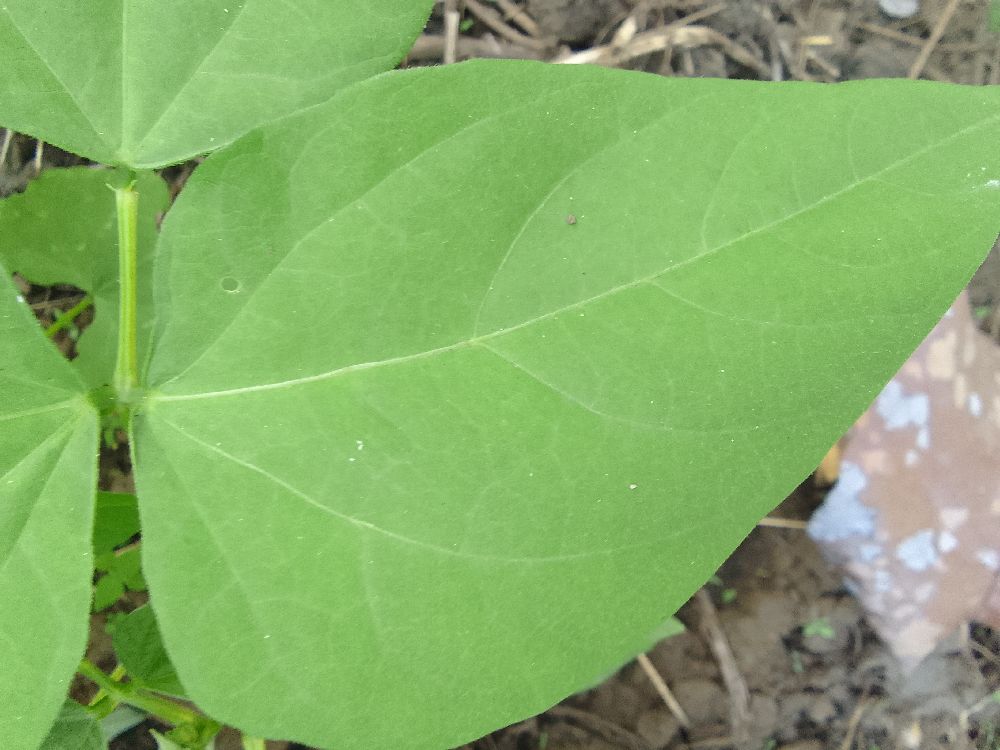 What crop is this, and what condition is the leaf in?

common bean, healthy
